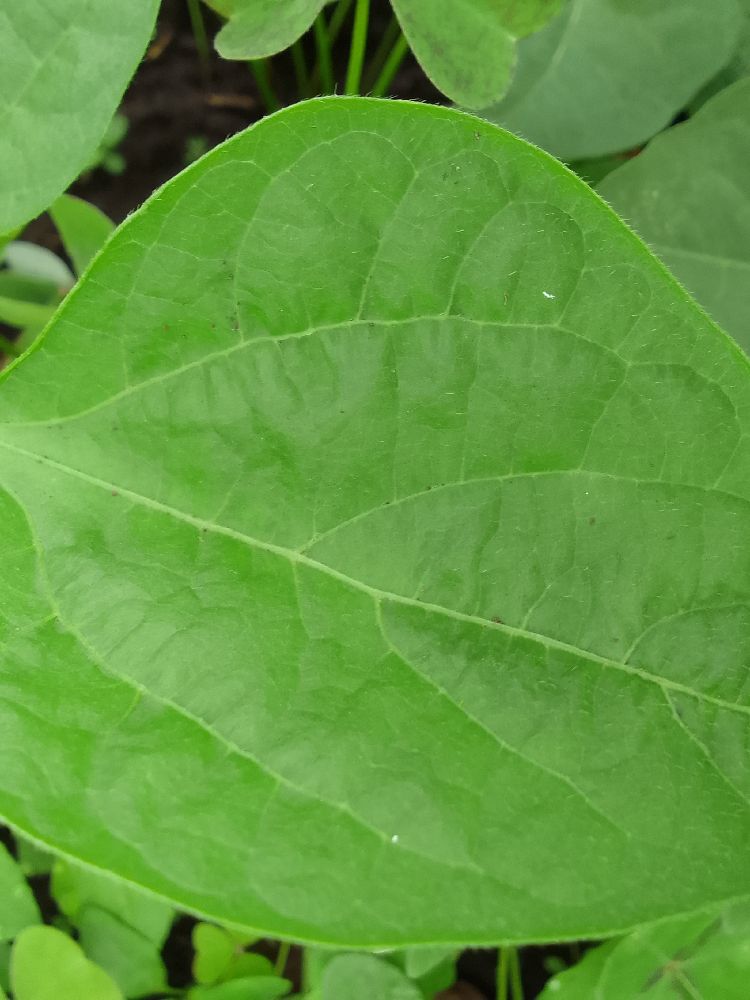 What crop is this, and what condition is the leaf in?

common bean, healthy
